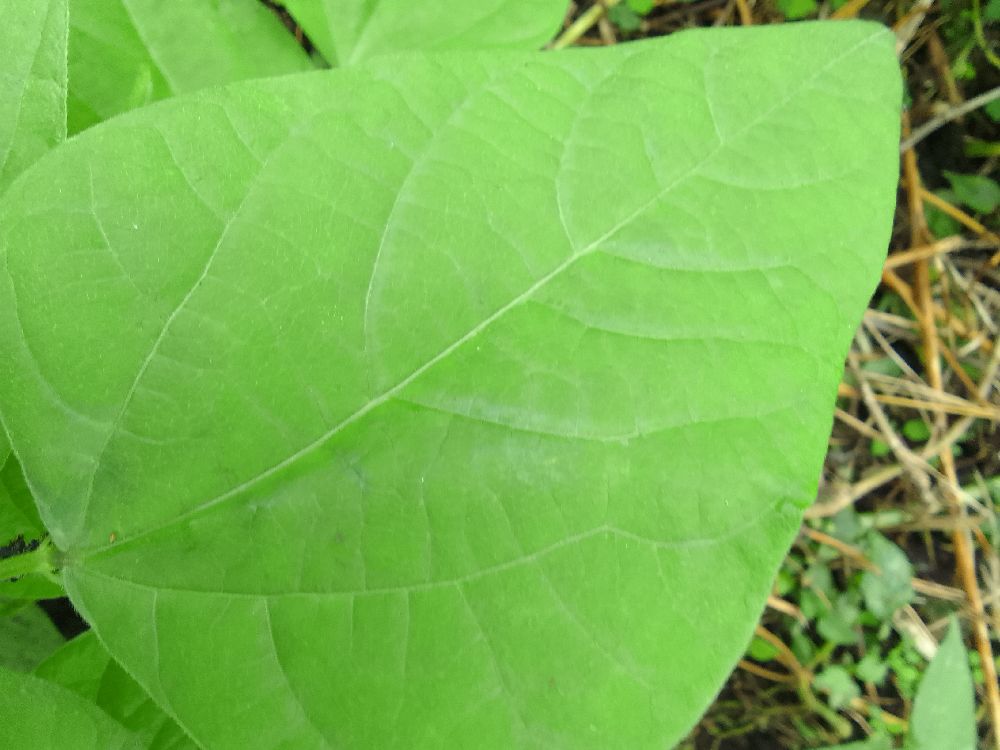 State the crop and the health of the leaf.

common bean, healthy
